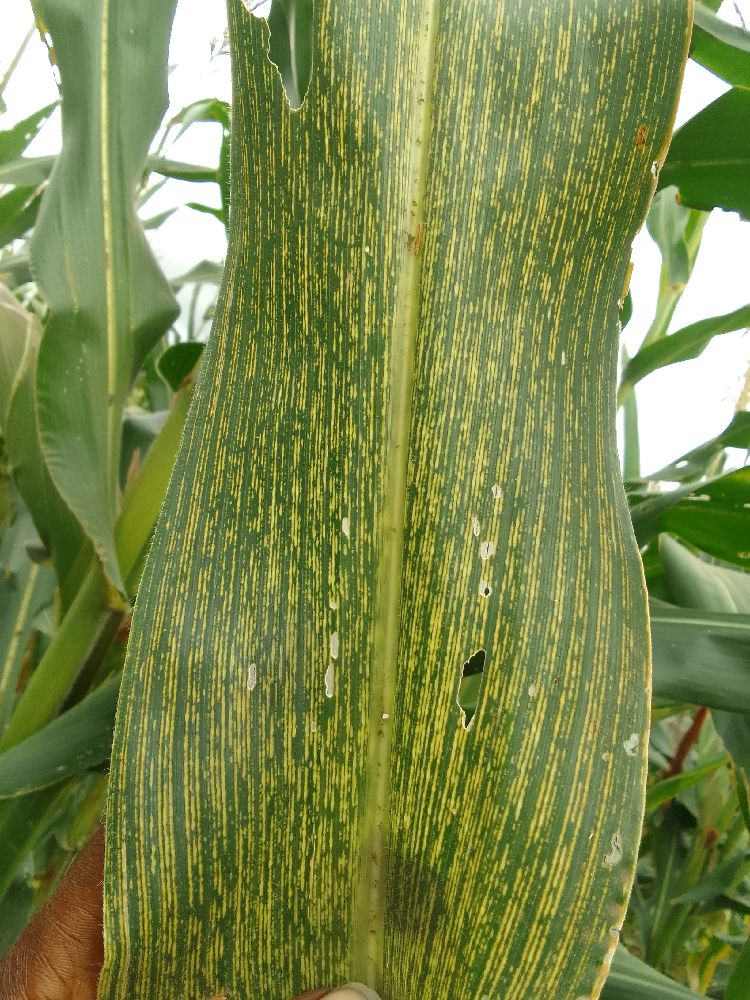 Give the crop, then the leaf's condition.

maize, maize streak virus
